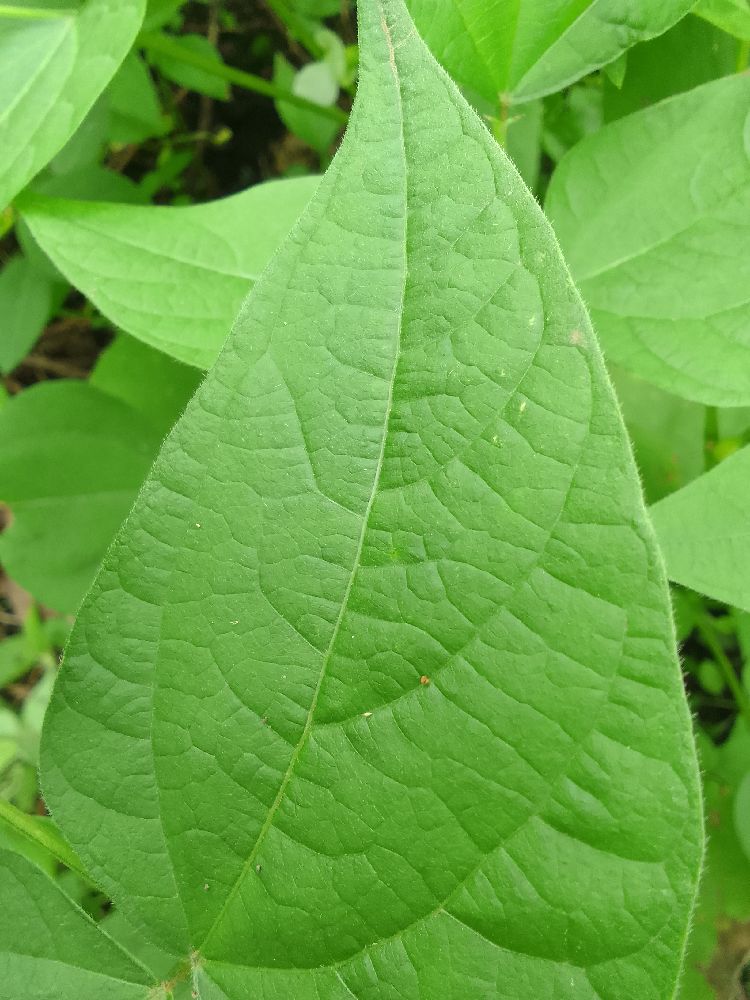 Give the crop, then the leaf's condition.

common bean, healthy
